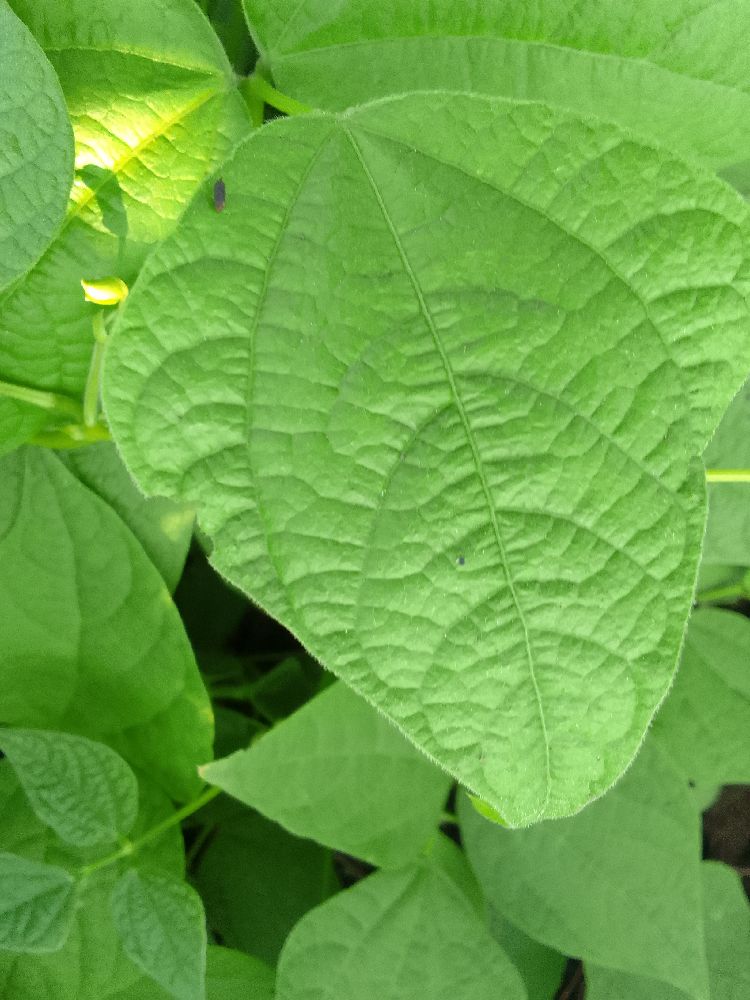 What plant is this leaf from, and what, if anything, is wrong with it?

common bean, healthy
